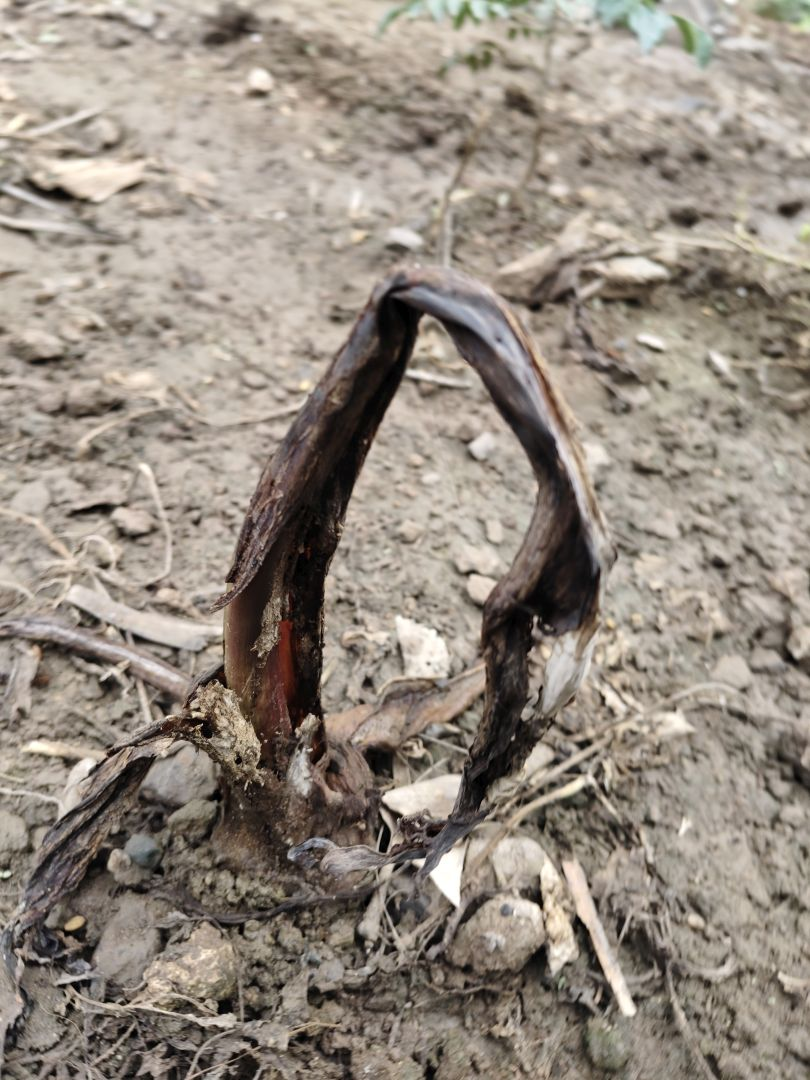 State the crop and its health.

taro, root rot
